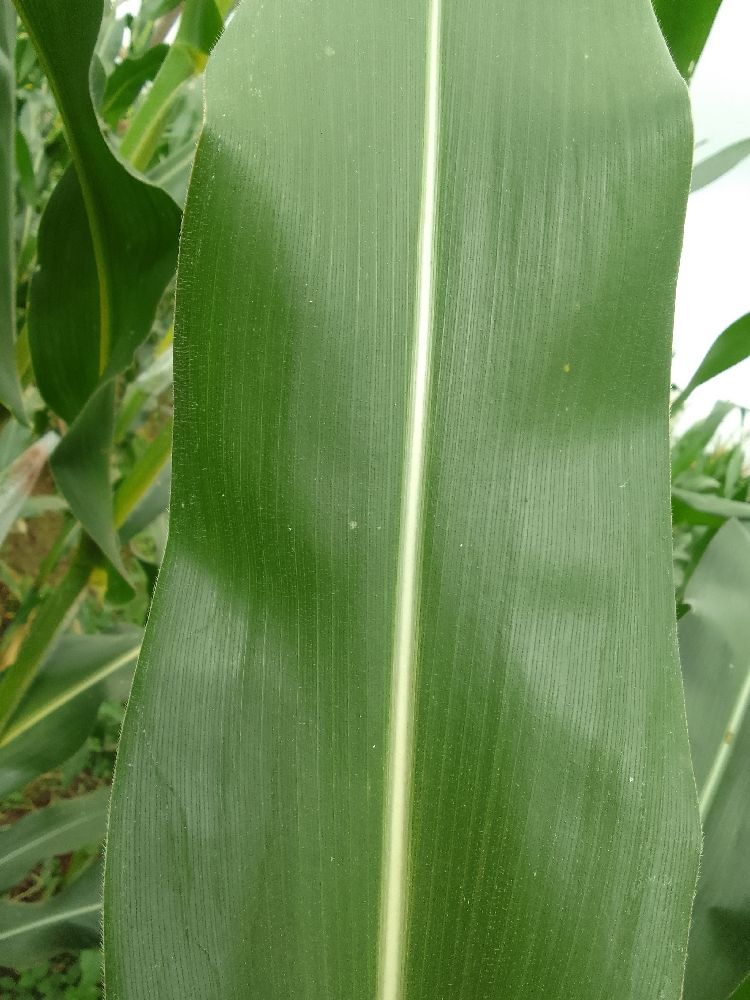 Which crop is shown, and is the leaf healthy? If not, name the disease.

maize, healthy
